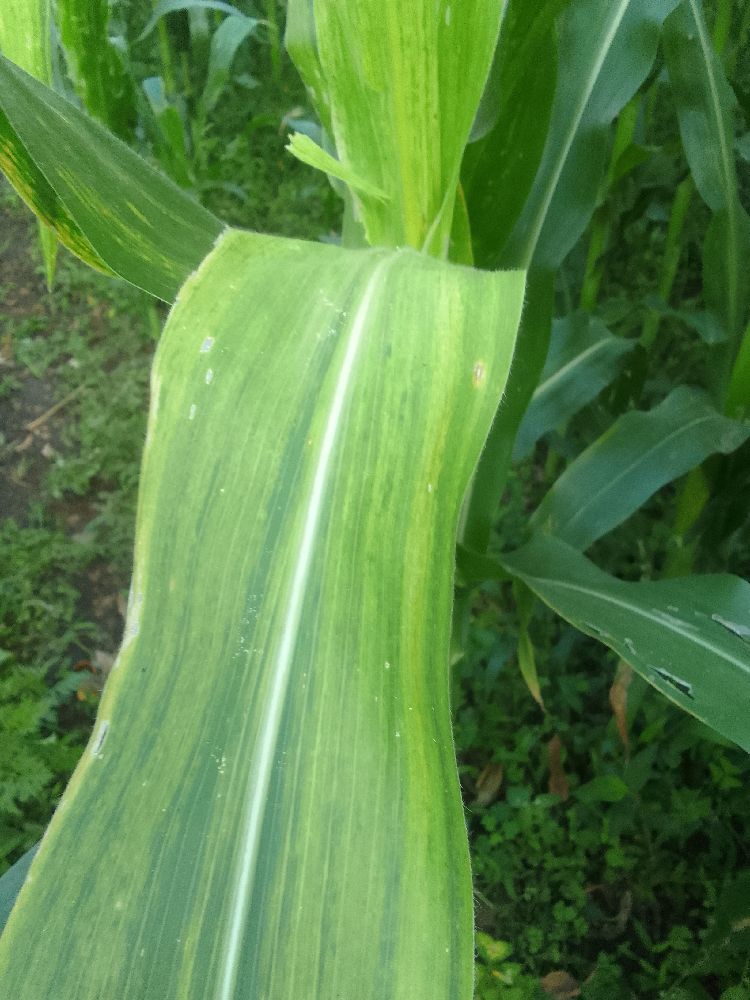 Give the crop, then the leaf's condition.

maize, maize lethal necrosis
